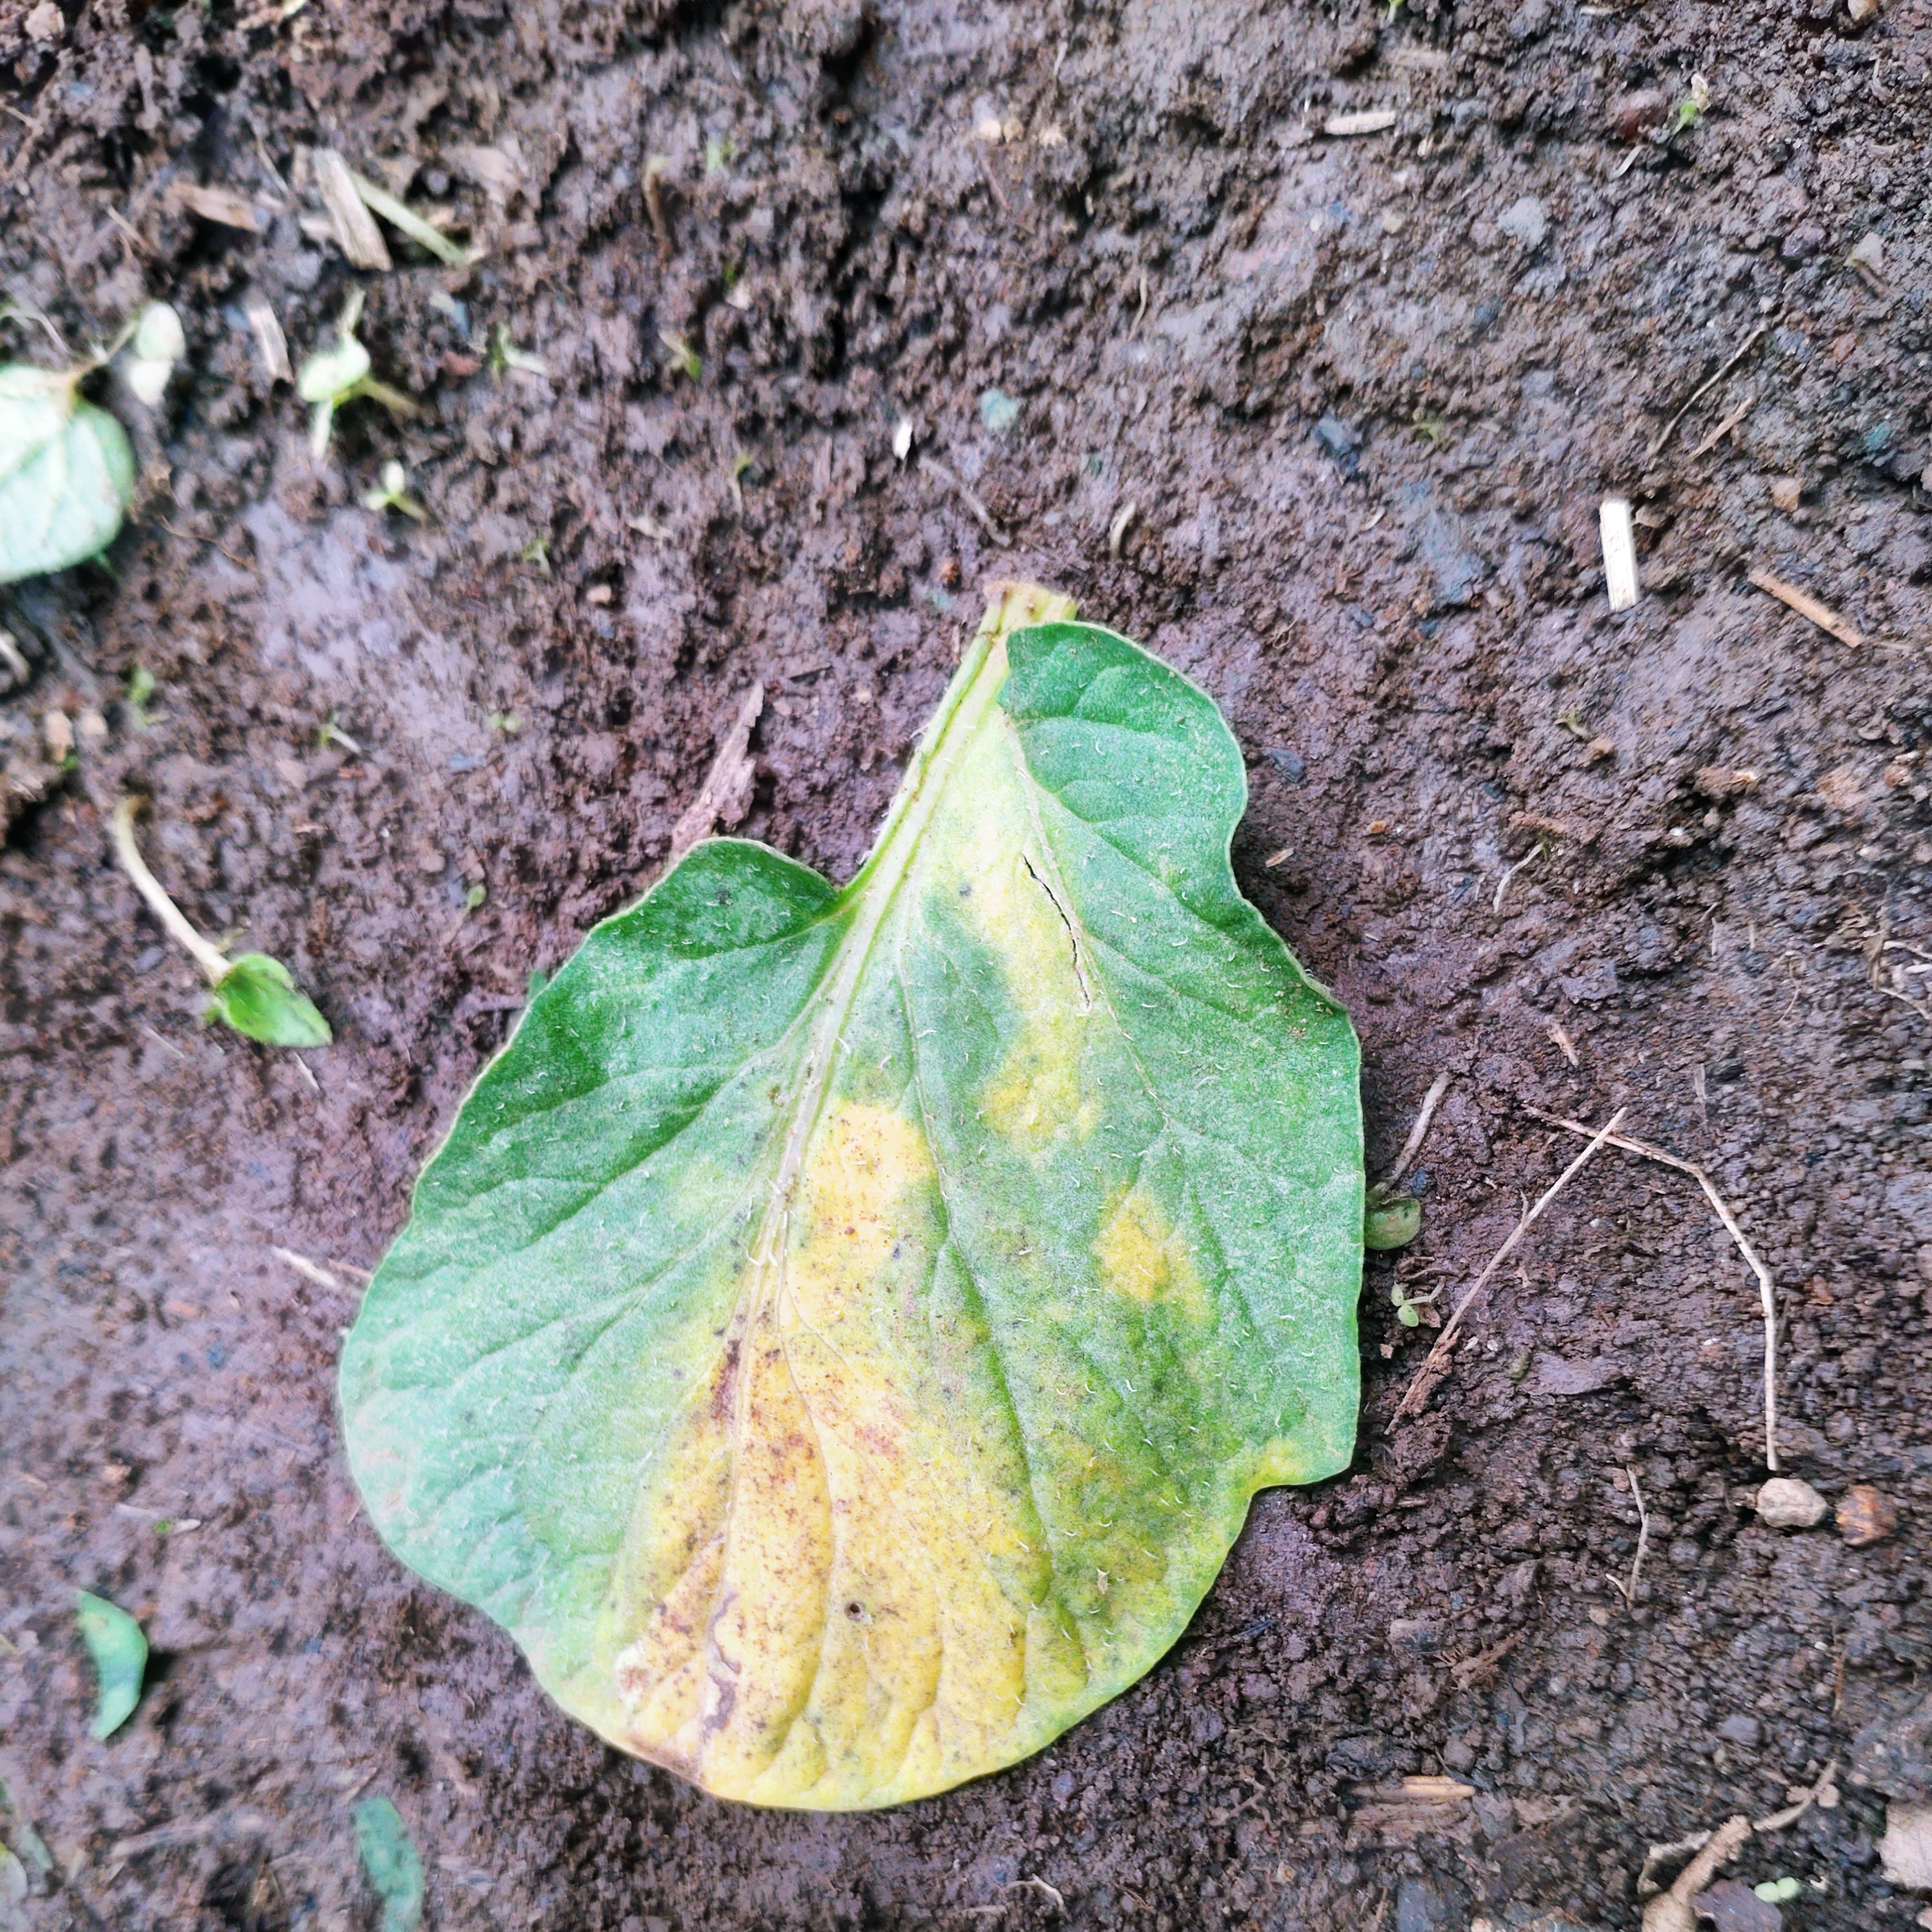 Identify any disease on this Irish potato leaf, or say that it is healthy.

late blight
